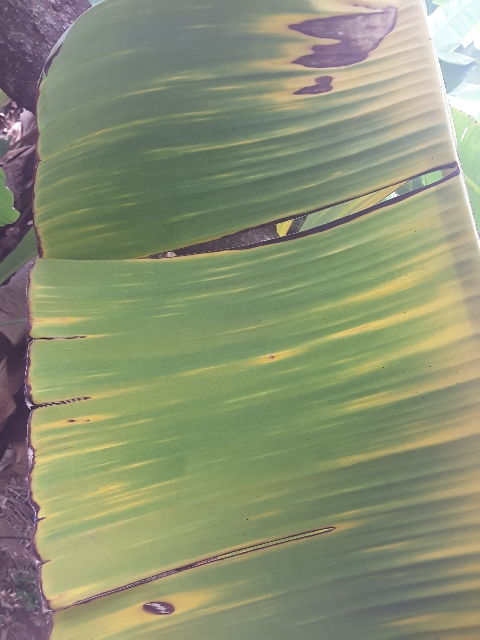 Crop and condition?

banana, fusarium wilt race 1
